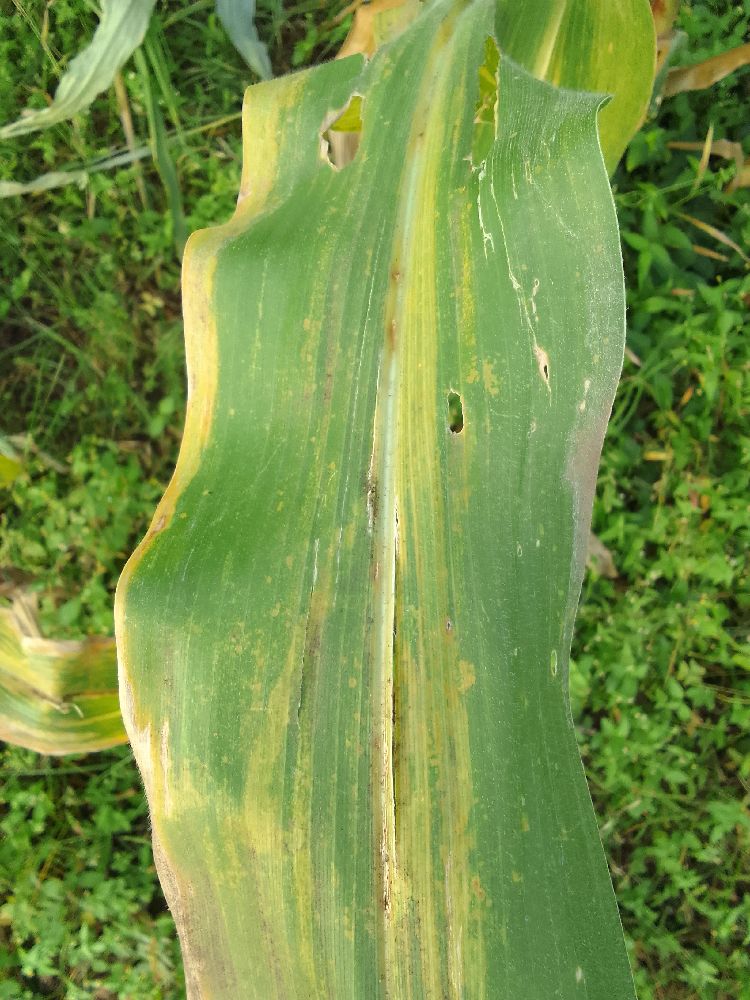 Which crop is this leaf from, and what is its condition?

maize, maize lethal necrosis
